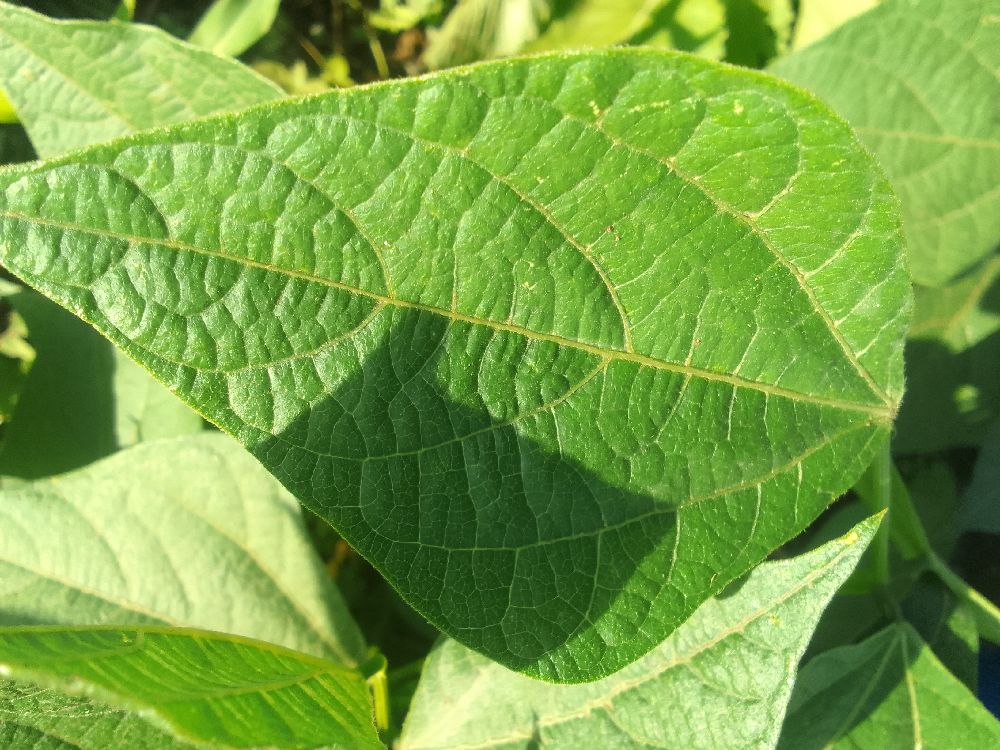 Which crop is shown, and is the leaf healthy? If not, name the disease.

common bean, healthy
